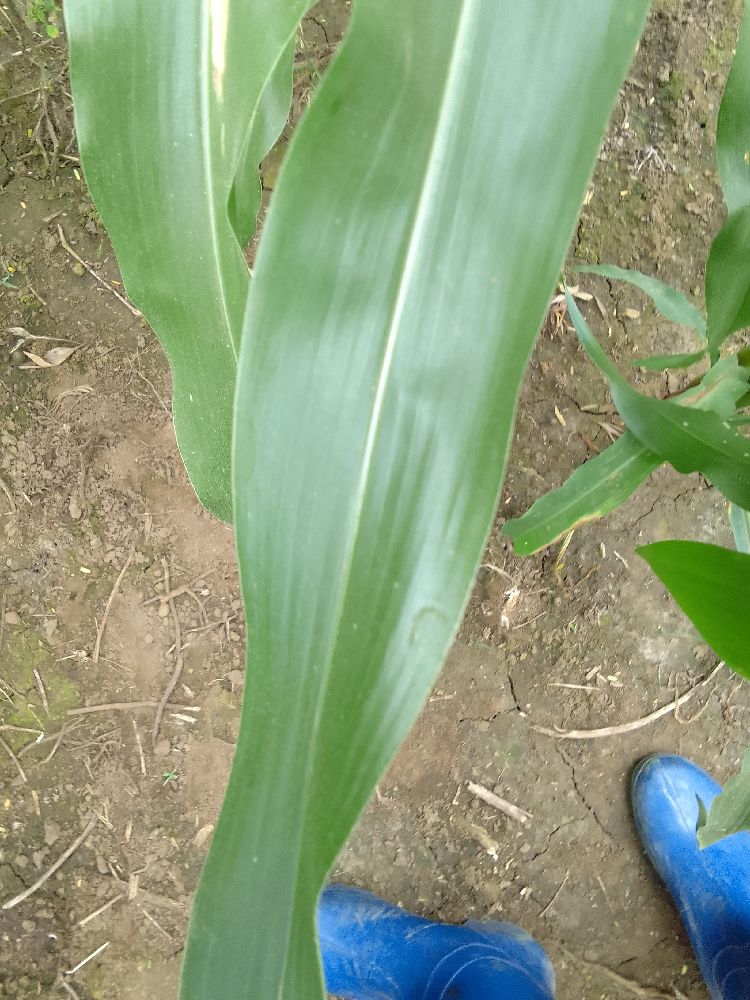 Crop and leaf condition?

maize, healthy
